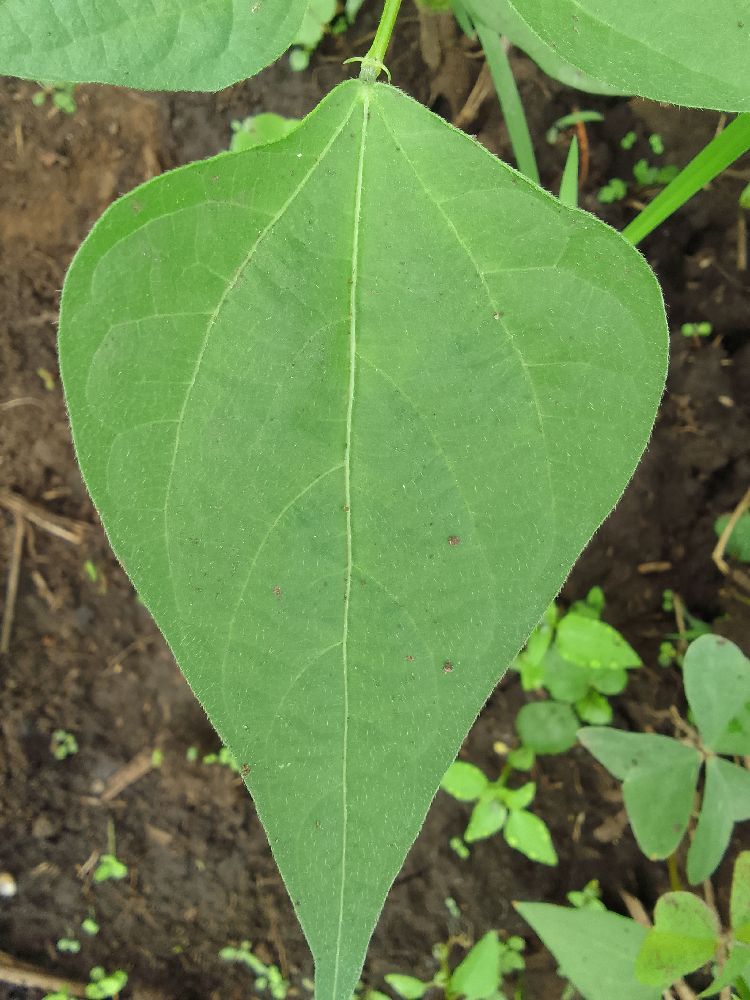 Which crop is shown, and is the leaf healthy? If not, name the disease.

common bean, healthy
